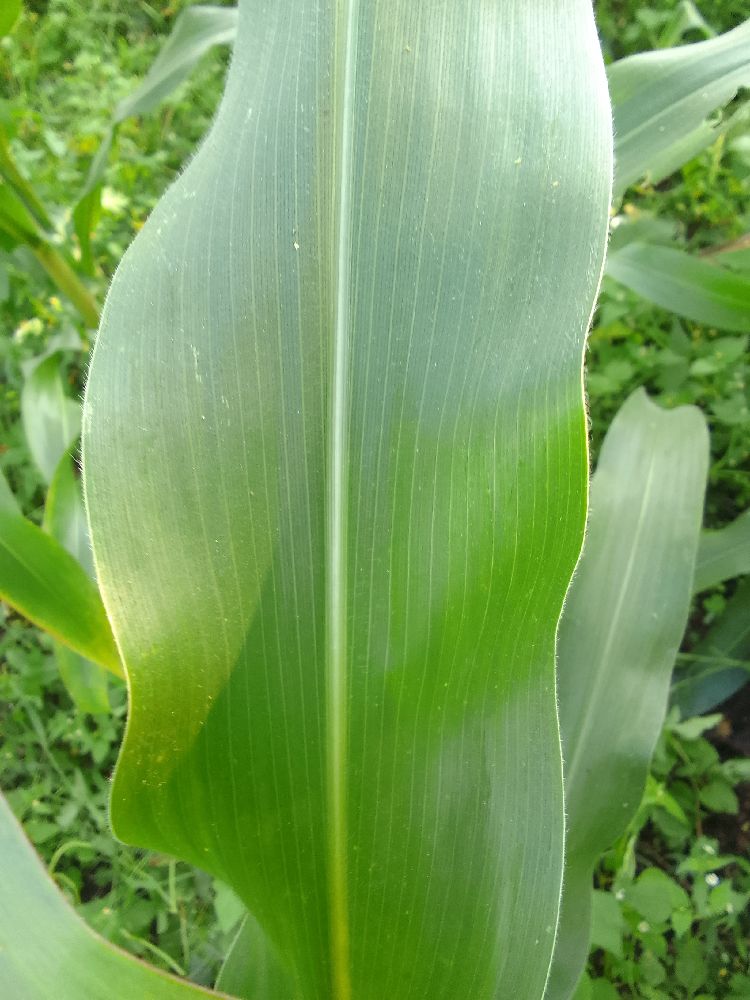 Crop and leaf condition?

maize, healthy
